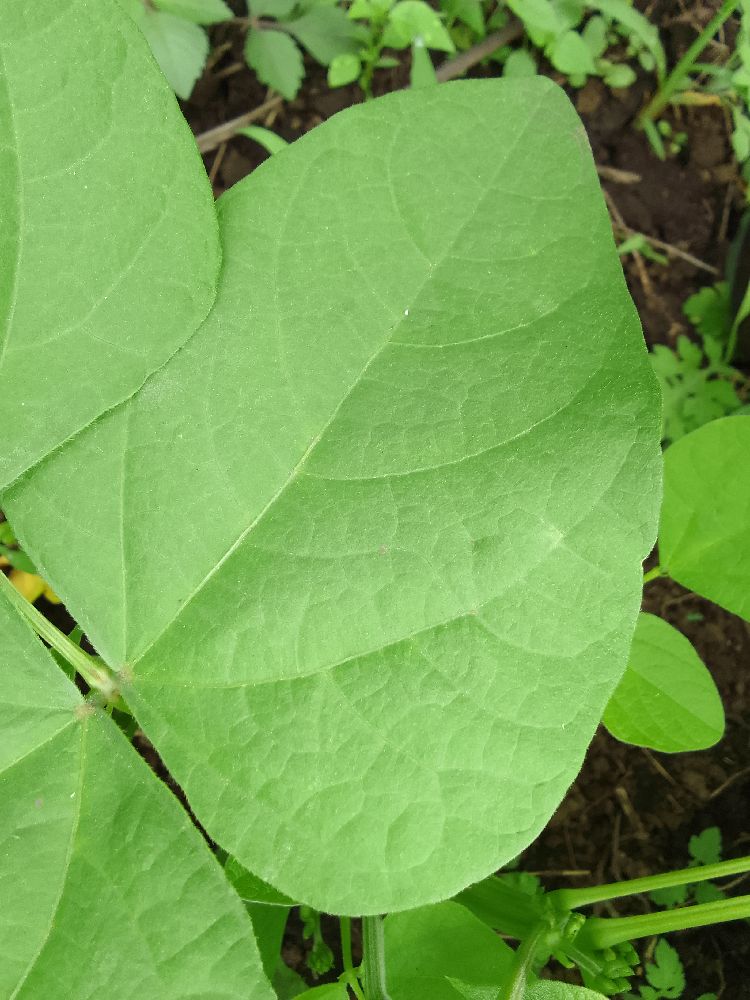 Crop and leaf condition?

common bean, healthy
